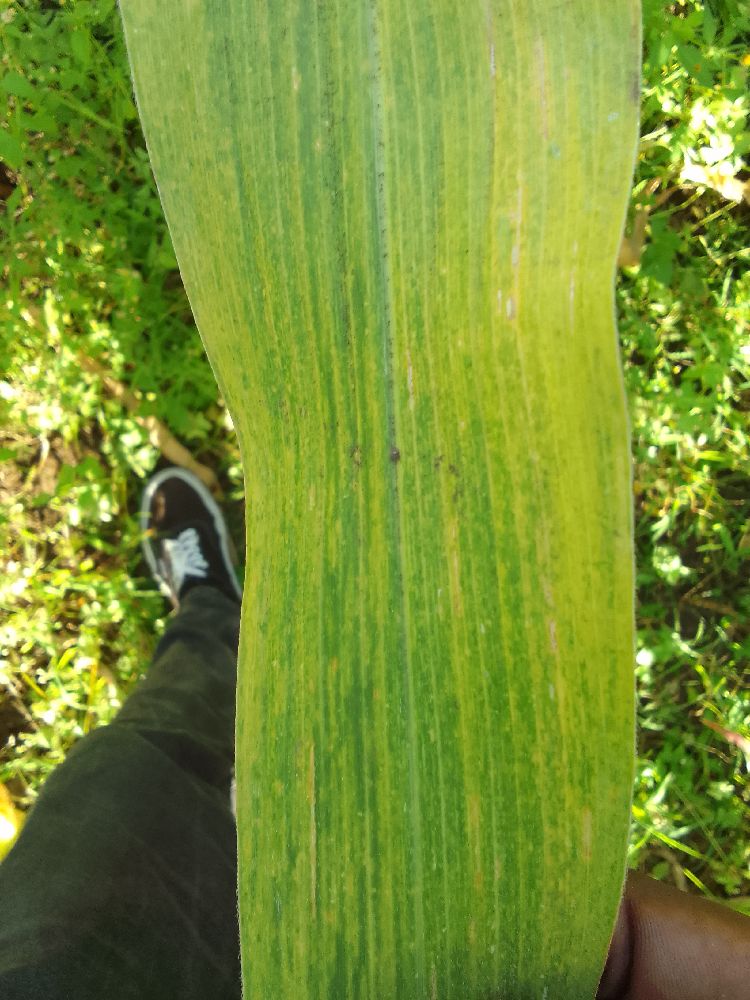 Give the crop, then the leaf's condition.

maize, maize lethal necrosis
